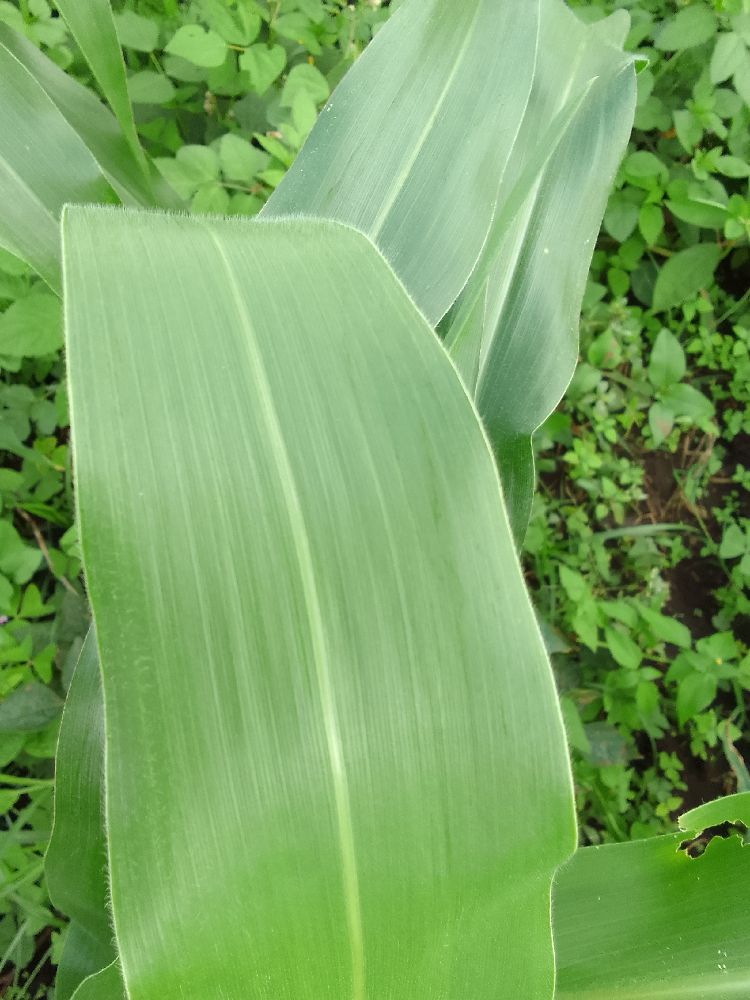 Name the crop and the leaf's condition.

maize, healthy
